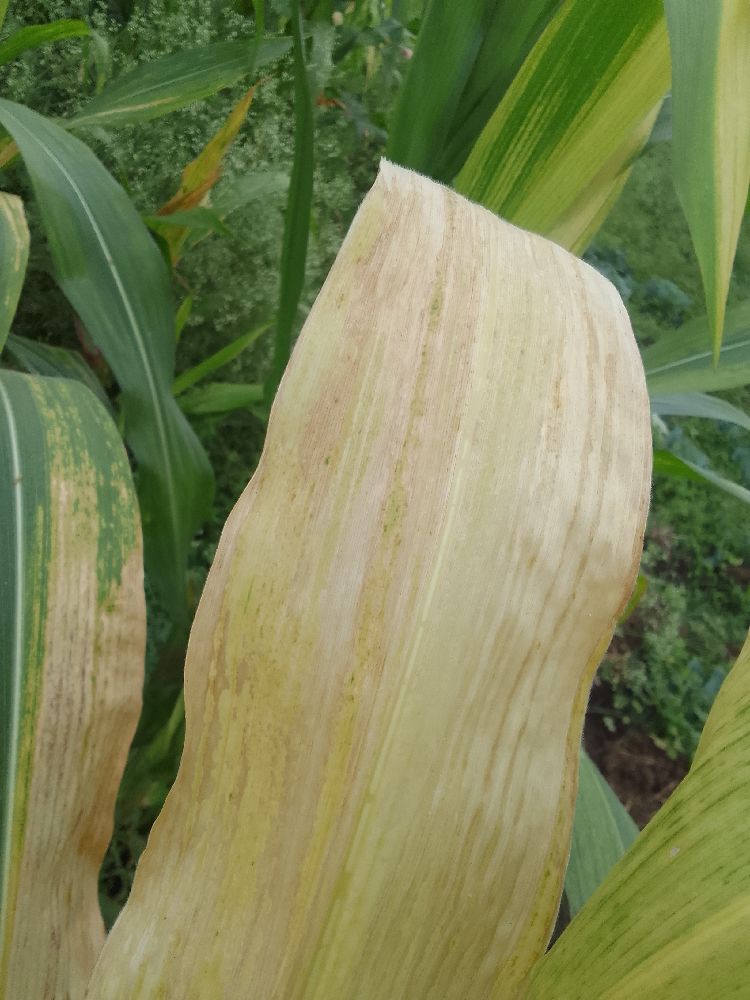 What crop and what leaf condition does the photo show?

maize, maize lethal necrosis
